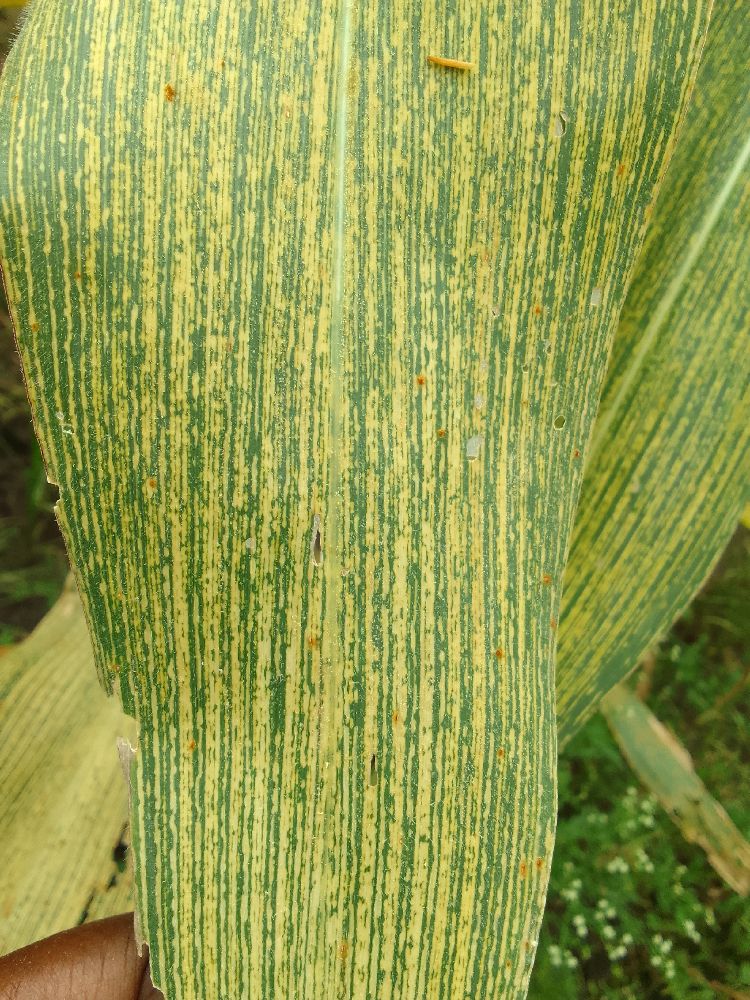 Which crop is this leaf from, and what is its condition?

maize, maize streak virus
